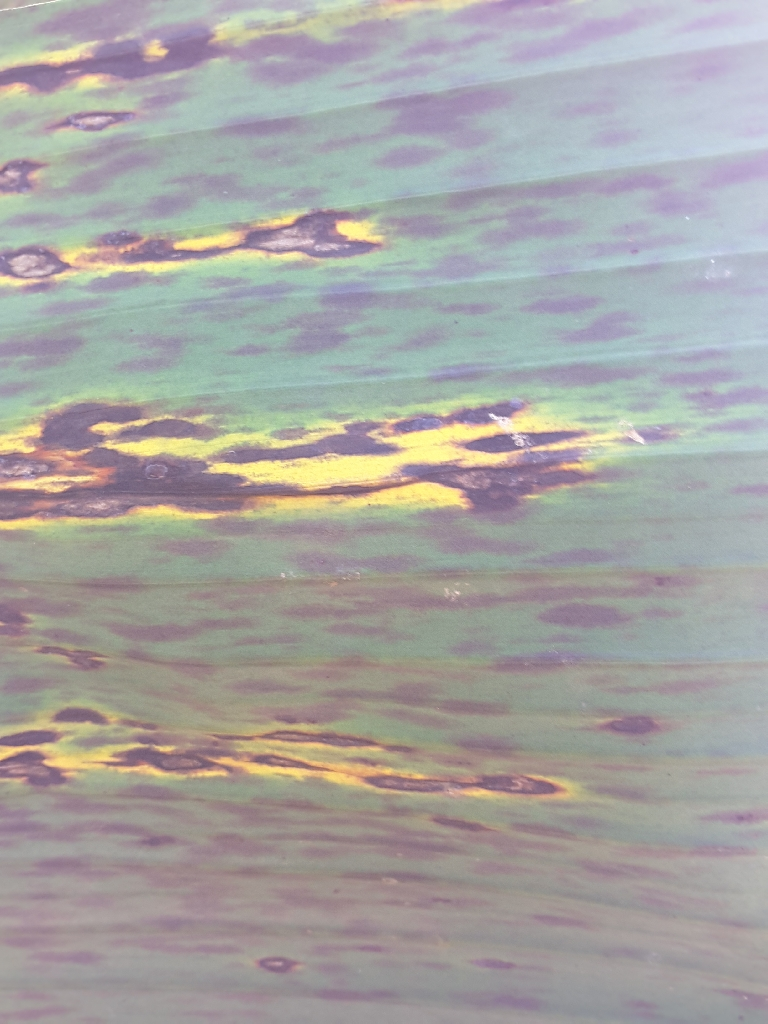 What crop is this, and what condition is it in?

banana, black sigatoka
